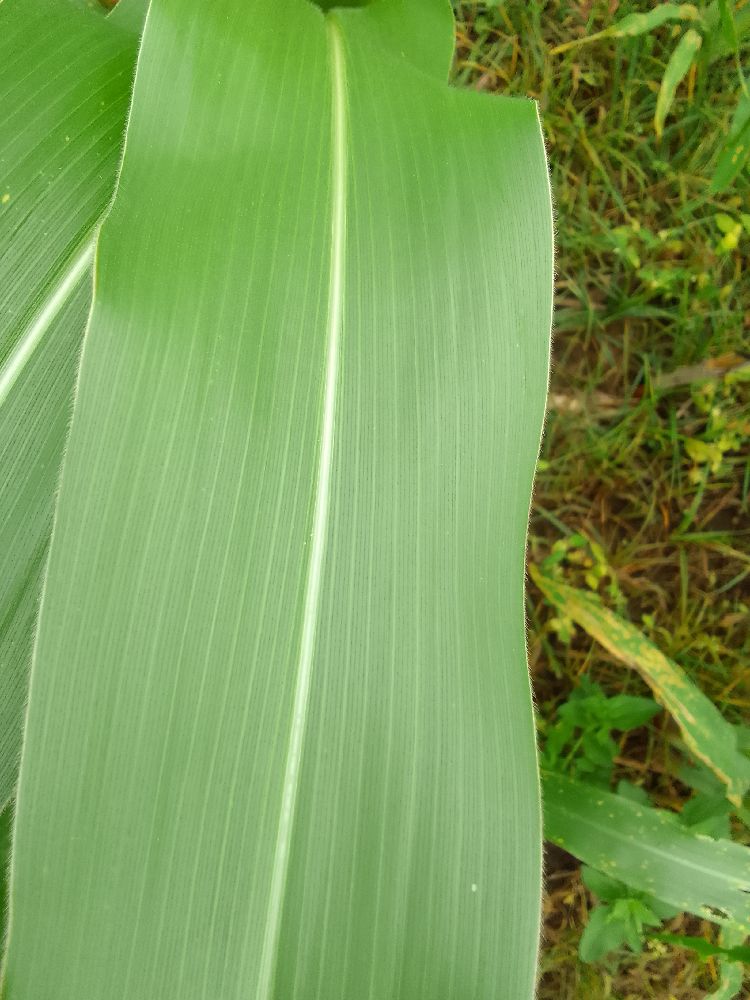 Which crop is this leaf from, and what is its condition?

maize, healthy
